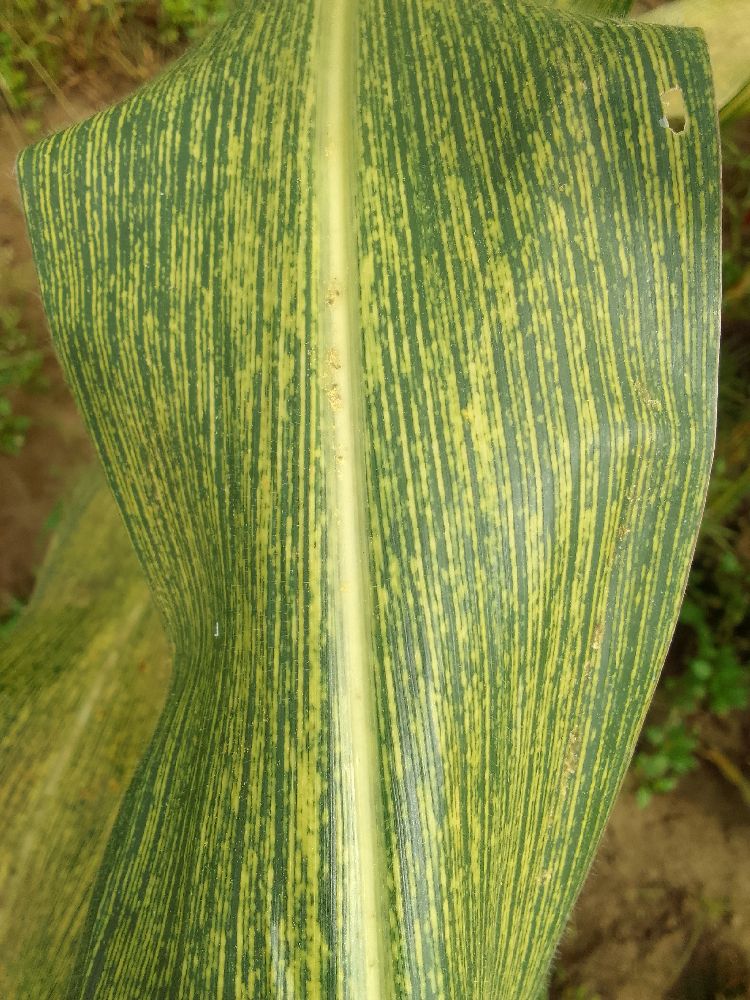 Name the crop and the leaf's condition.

maize, maize streak virus
